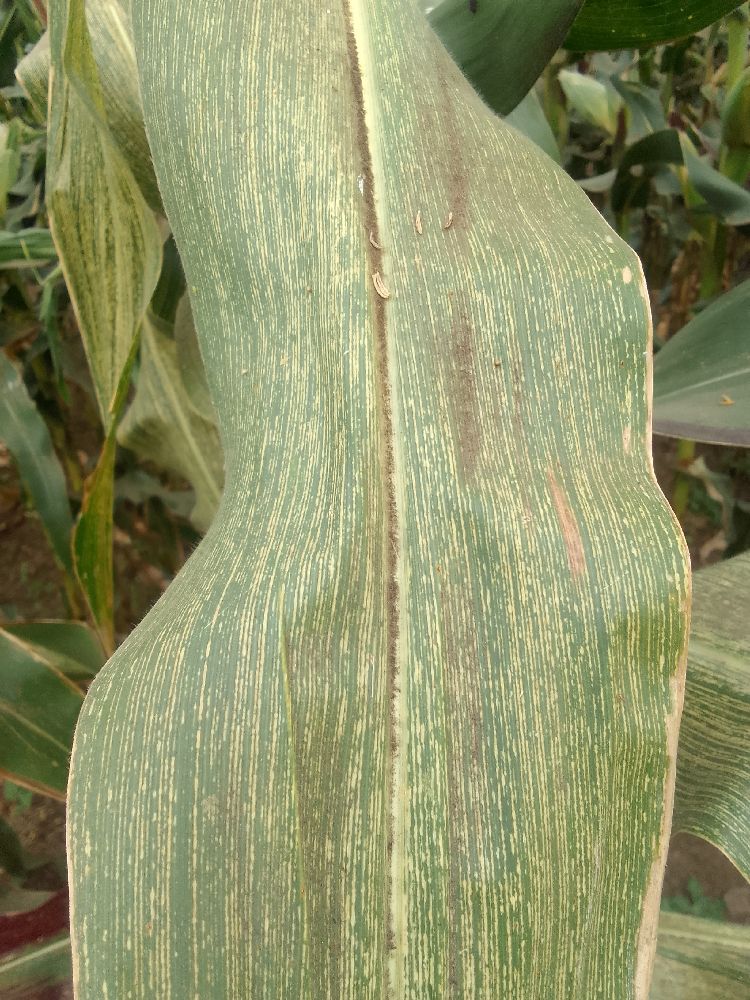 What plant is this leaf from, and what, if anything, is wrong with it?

maize, maize streak virus
